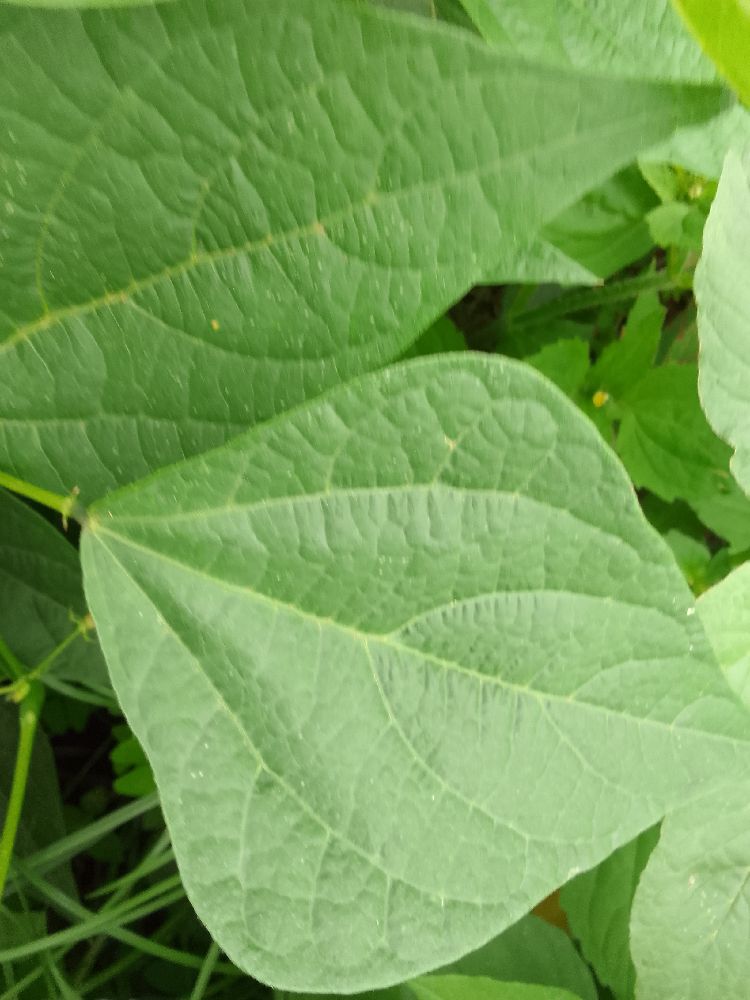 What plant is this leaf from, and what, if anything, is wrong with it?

common bean, healthy
